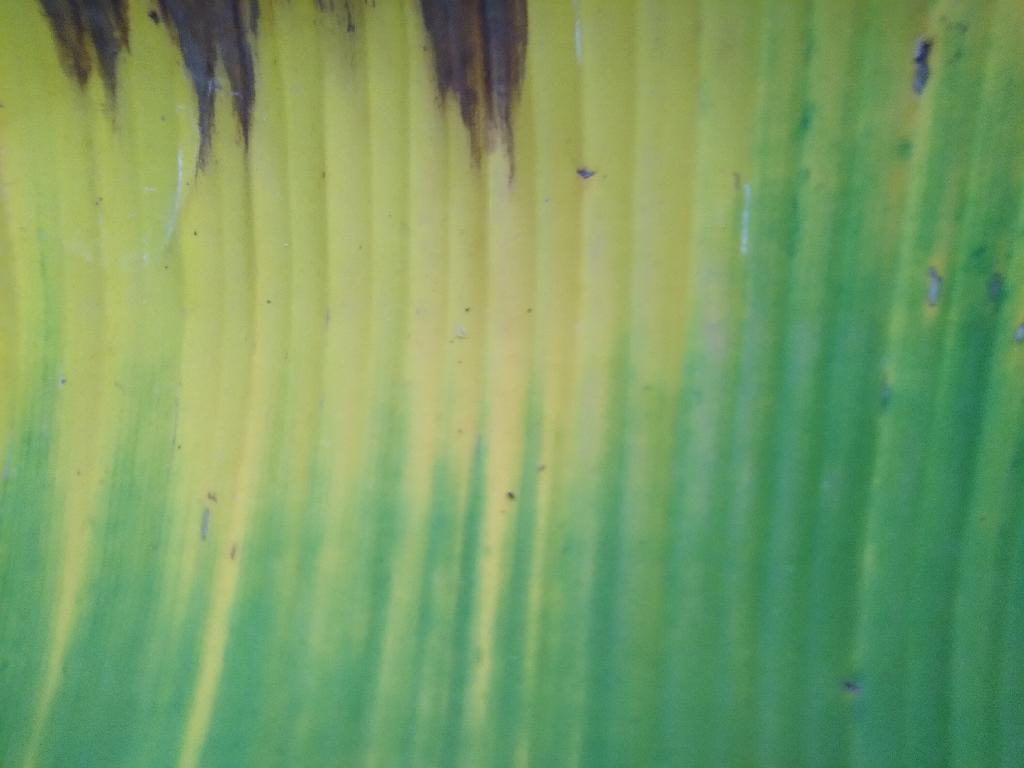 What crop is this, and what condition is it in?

banana, fusarium wilt race 1
